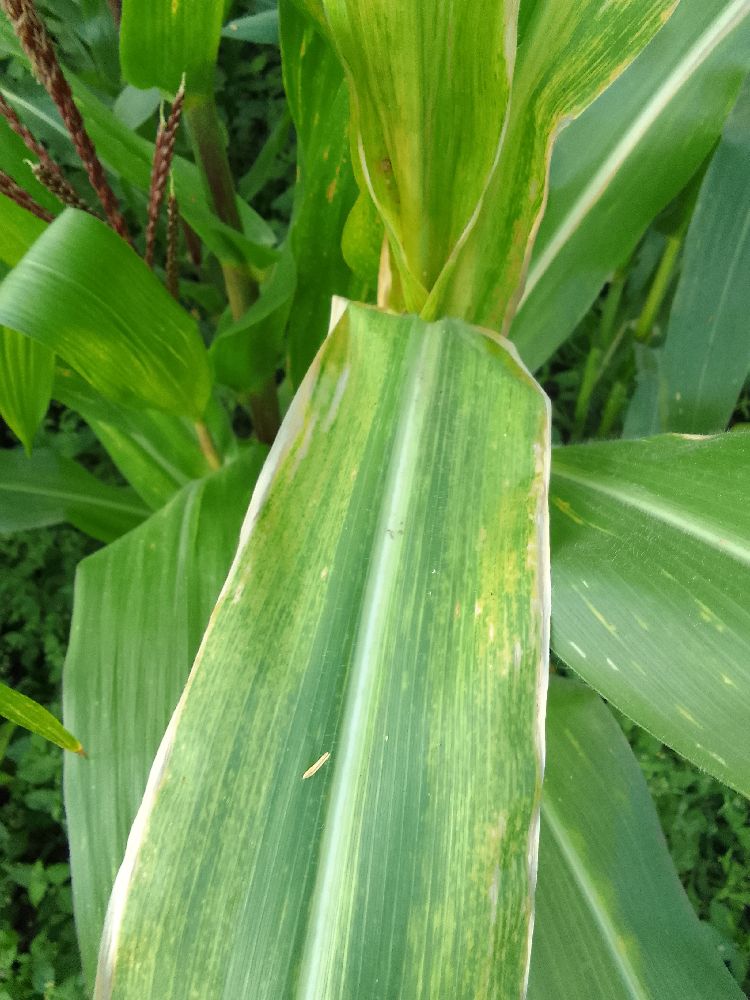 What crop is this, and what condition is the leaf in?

maize, maize lethal necrosis
